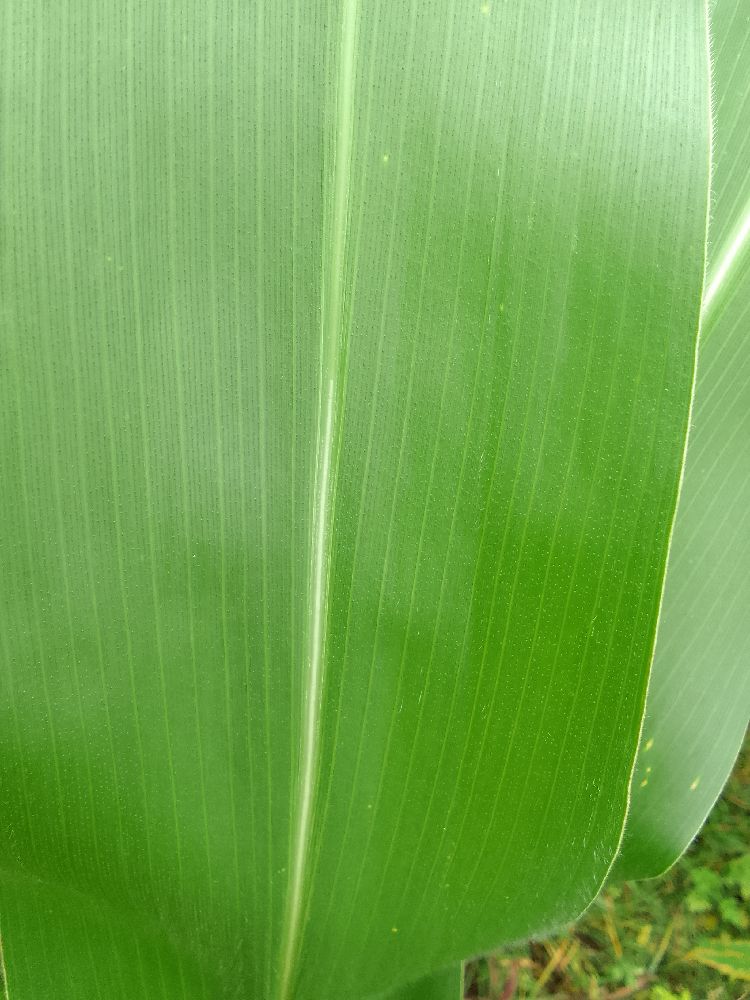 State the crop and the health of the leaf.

maize, healthy
